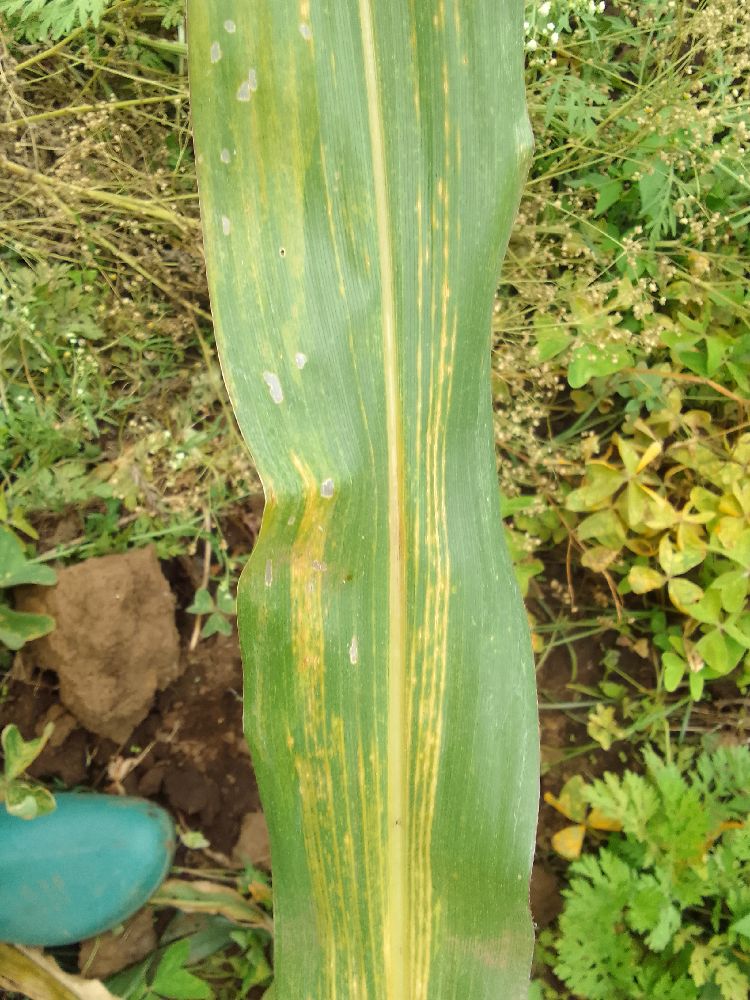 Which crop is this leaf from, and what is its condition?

maize, maize lethal necrosis
